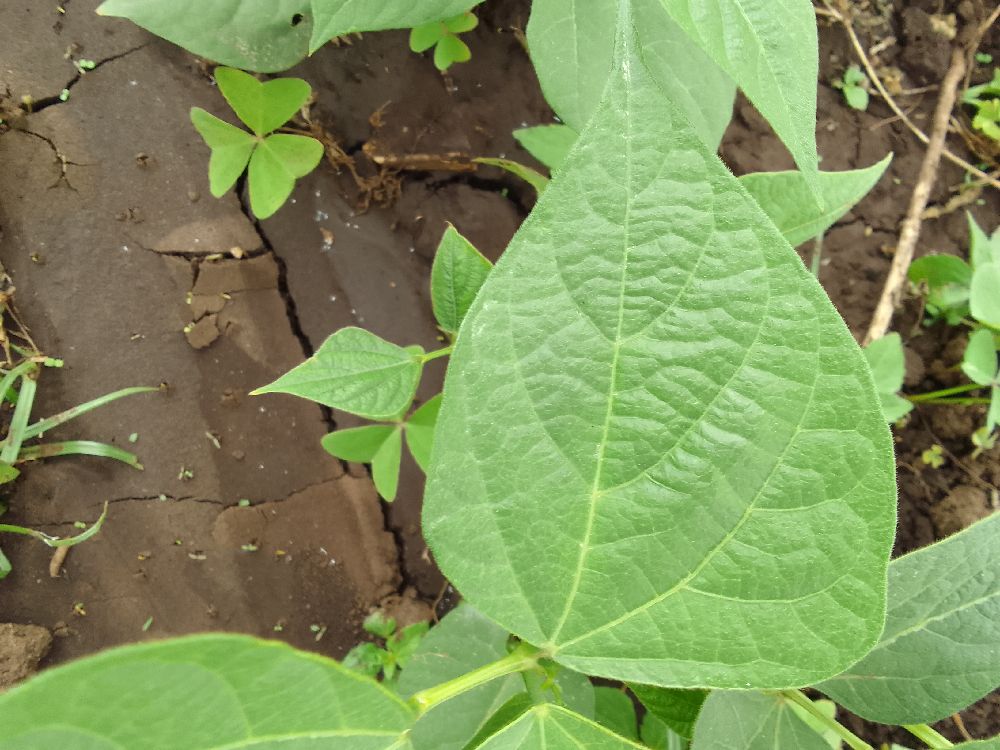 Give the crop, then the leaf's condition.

common bean, healthy
